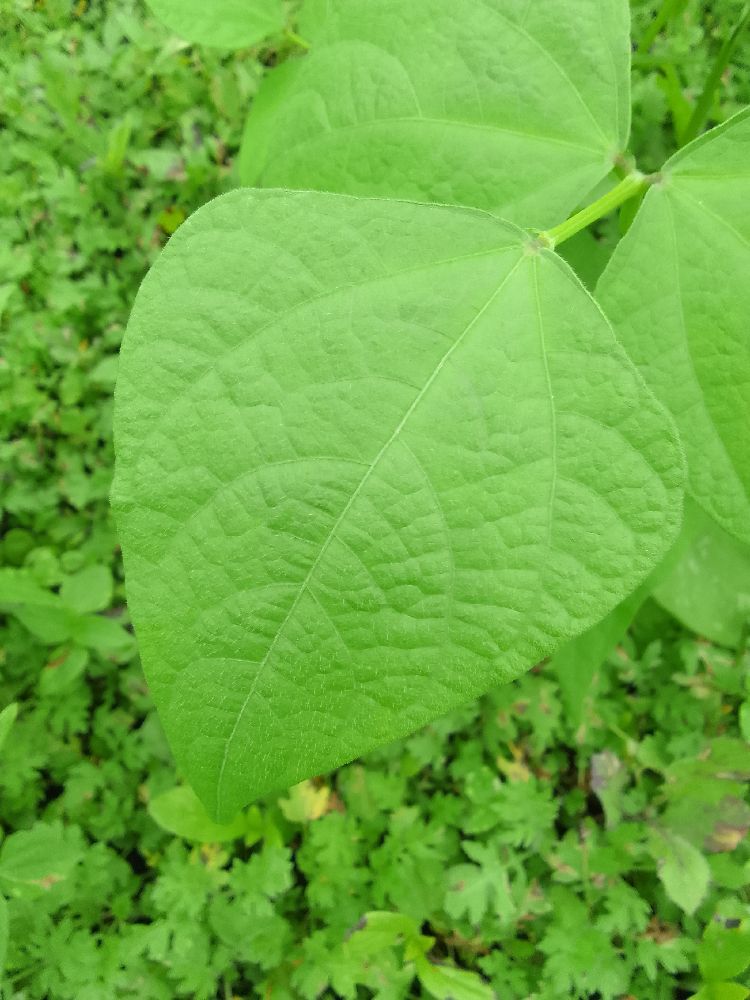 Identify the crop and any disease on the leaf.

common bean, healthy
